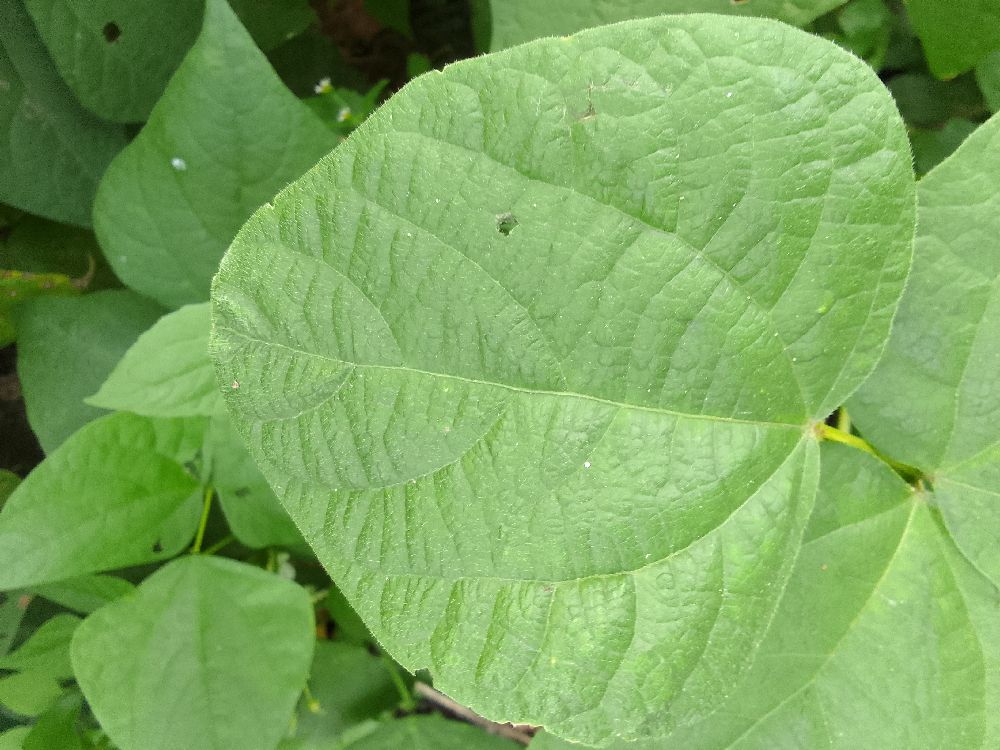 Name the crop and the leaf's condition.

common bean, healthy
